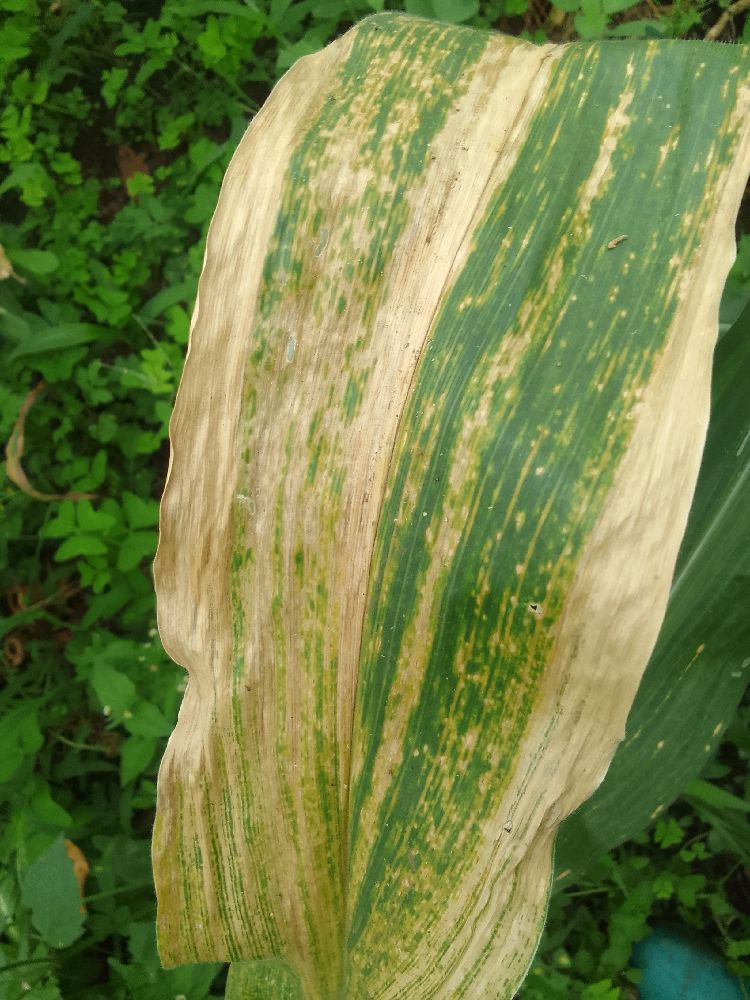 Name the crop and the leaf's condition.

maize, maize lethal necrosis
